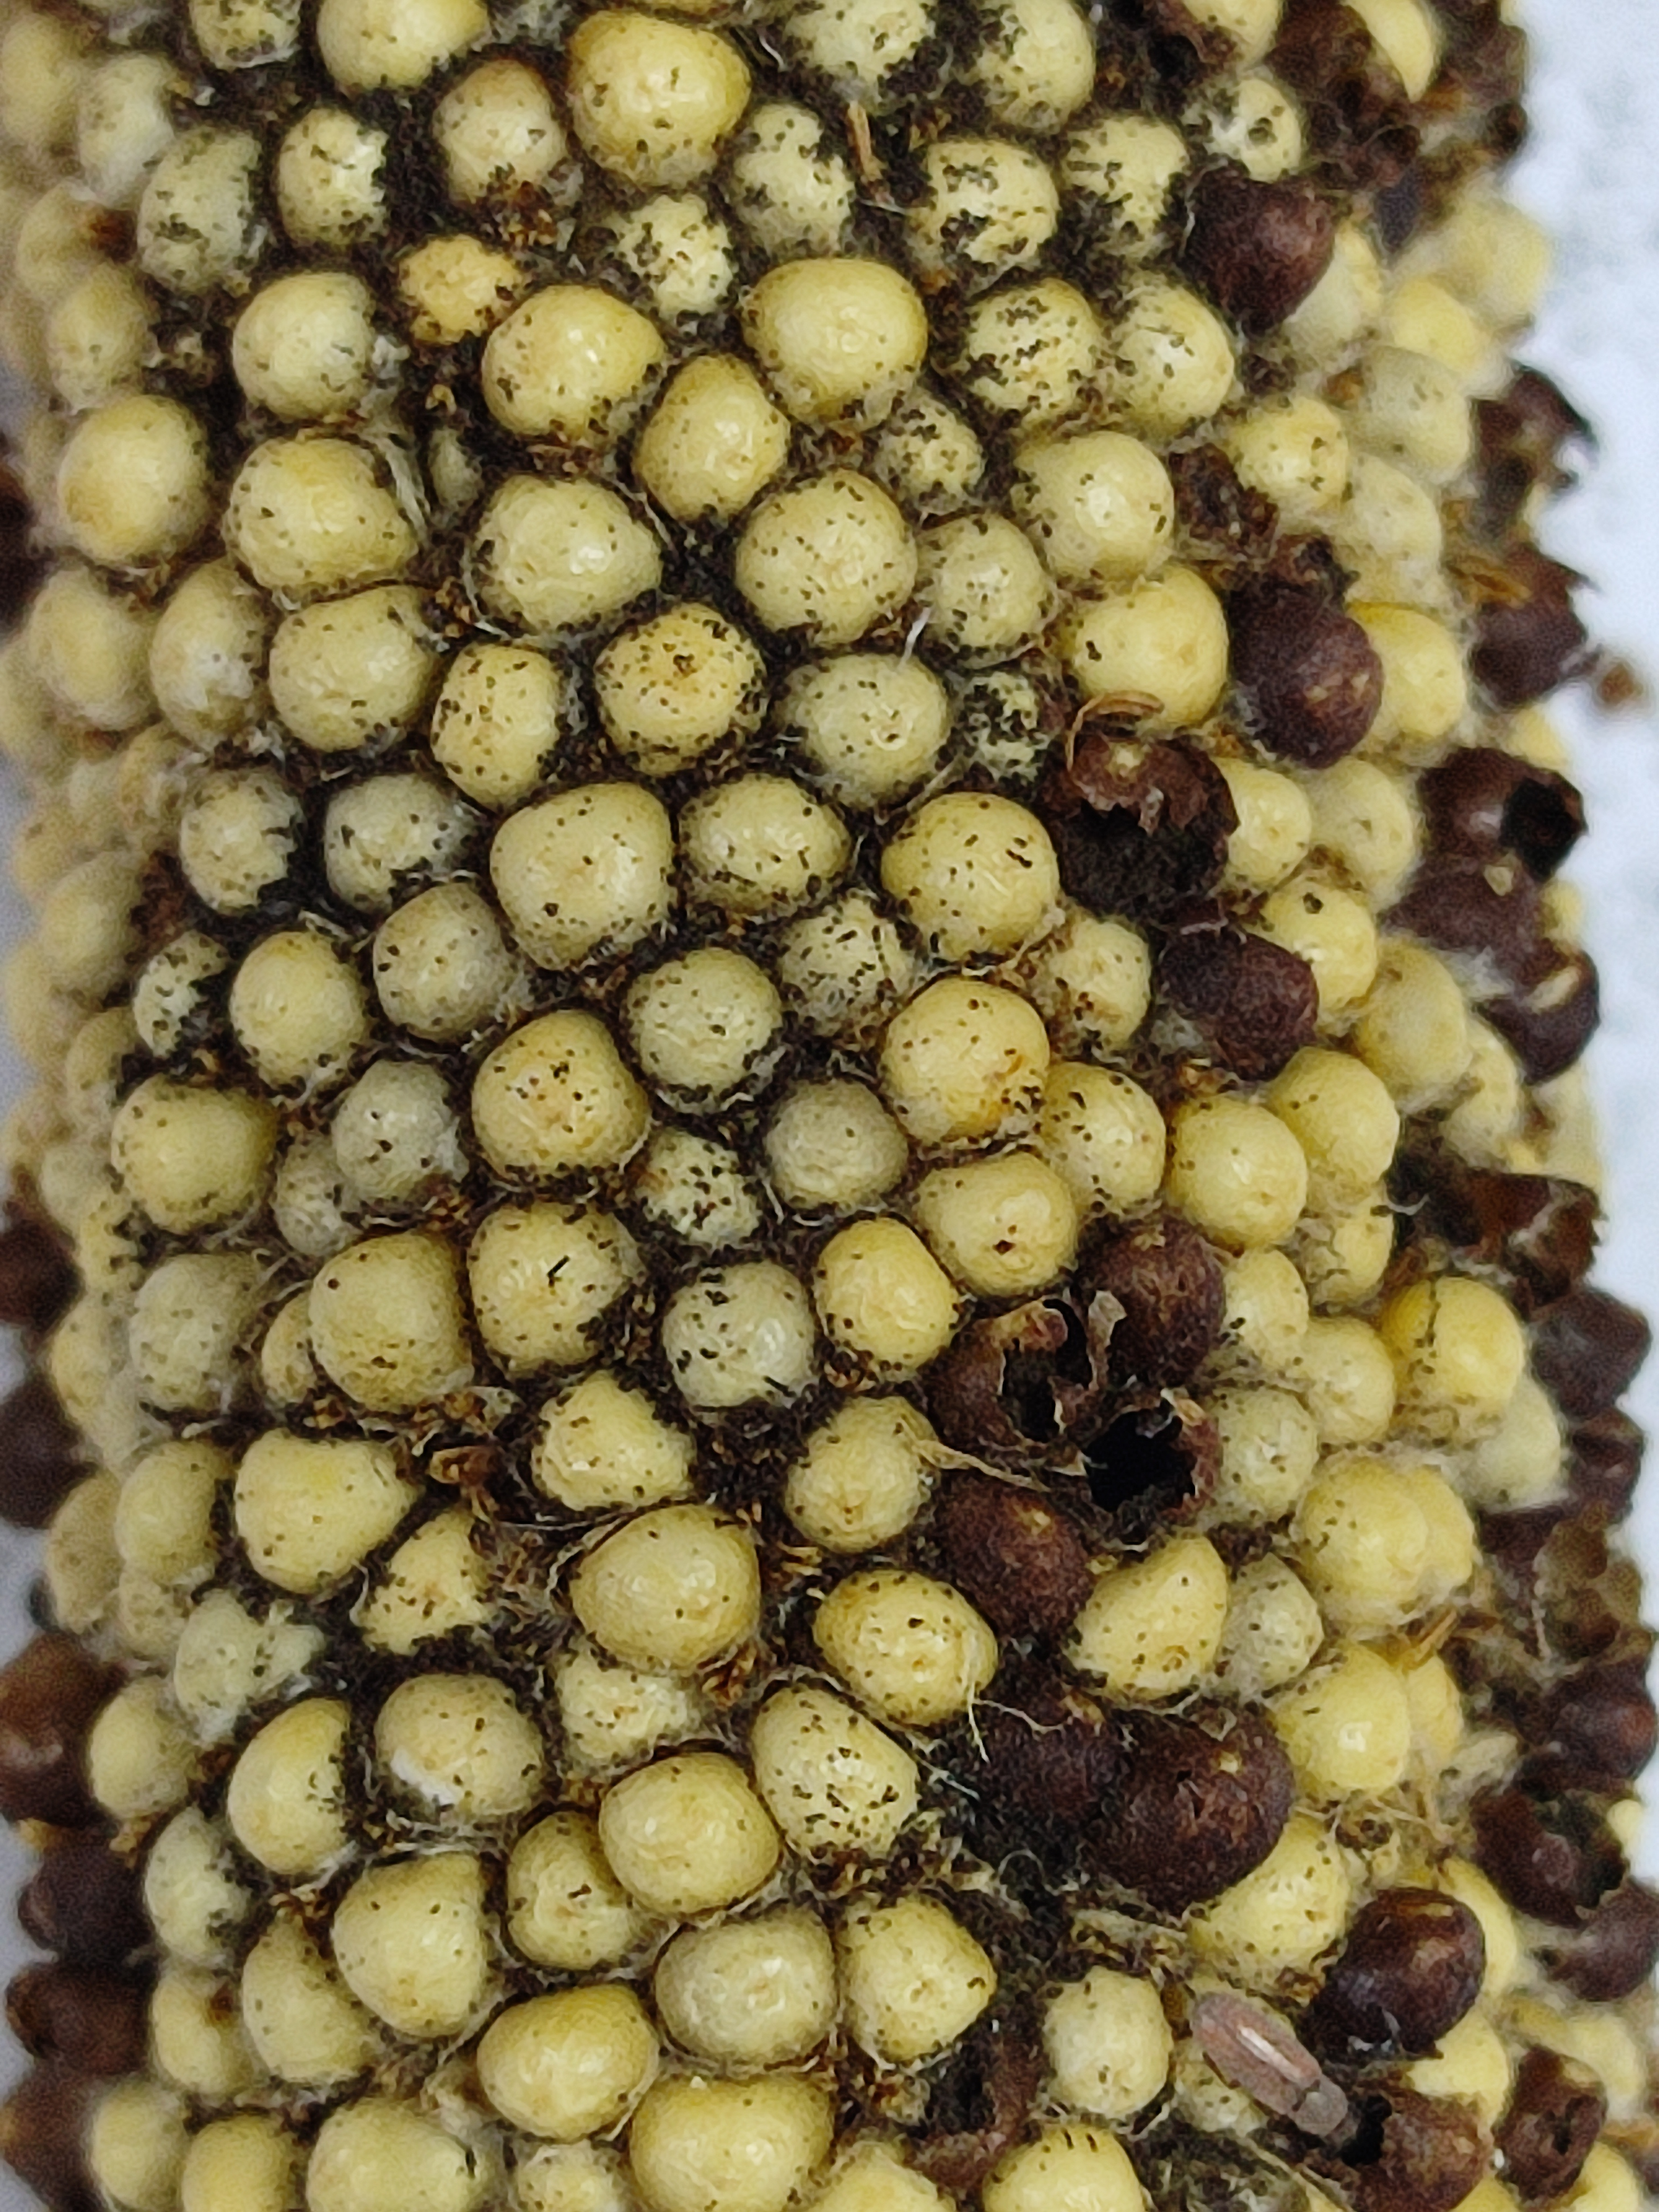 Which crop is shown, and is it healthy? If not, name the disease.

pearl millet, smut
